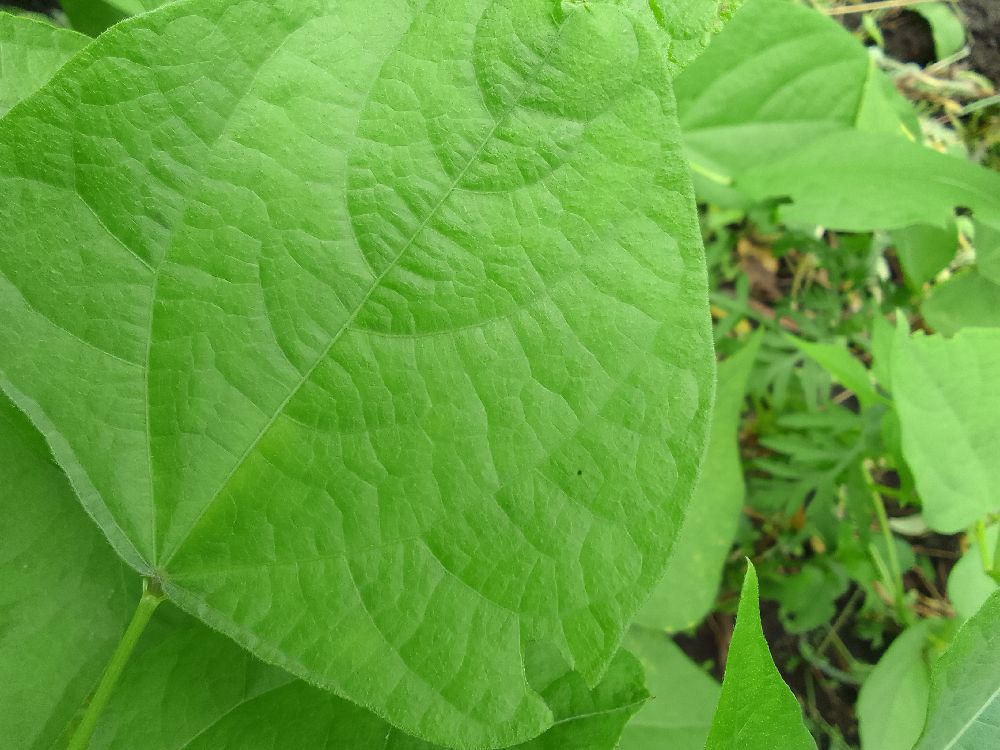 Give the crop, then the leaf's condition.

common bean, healthy
